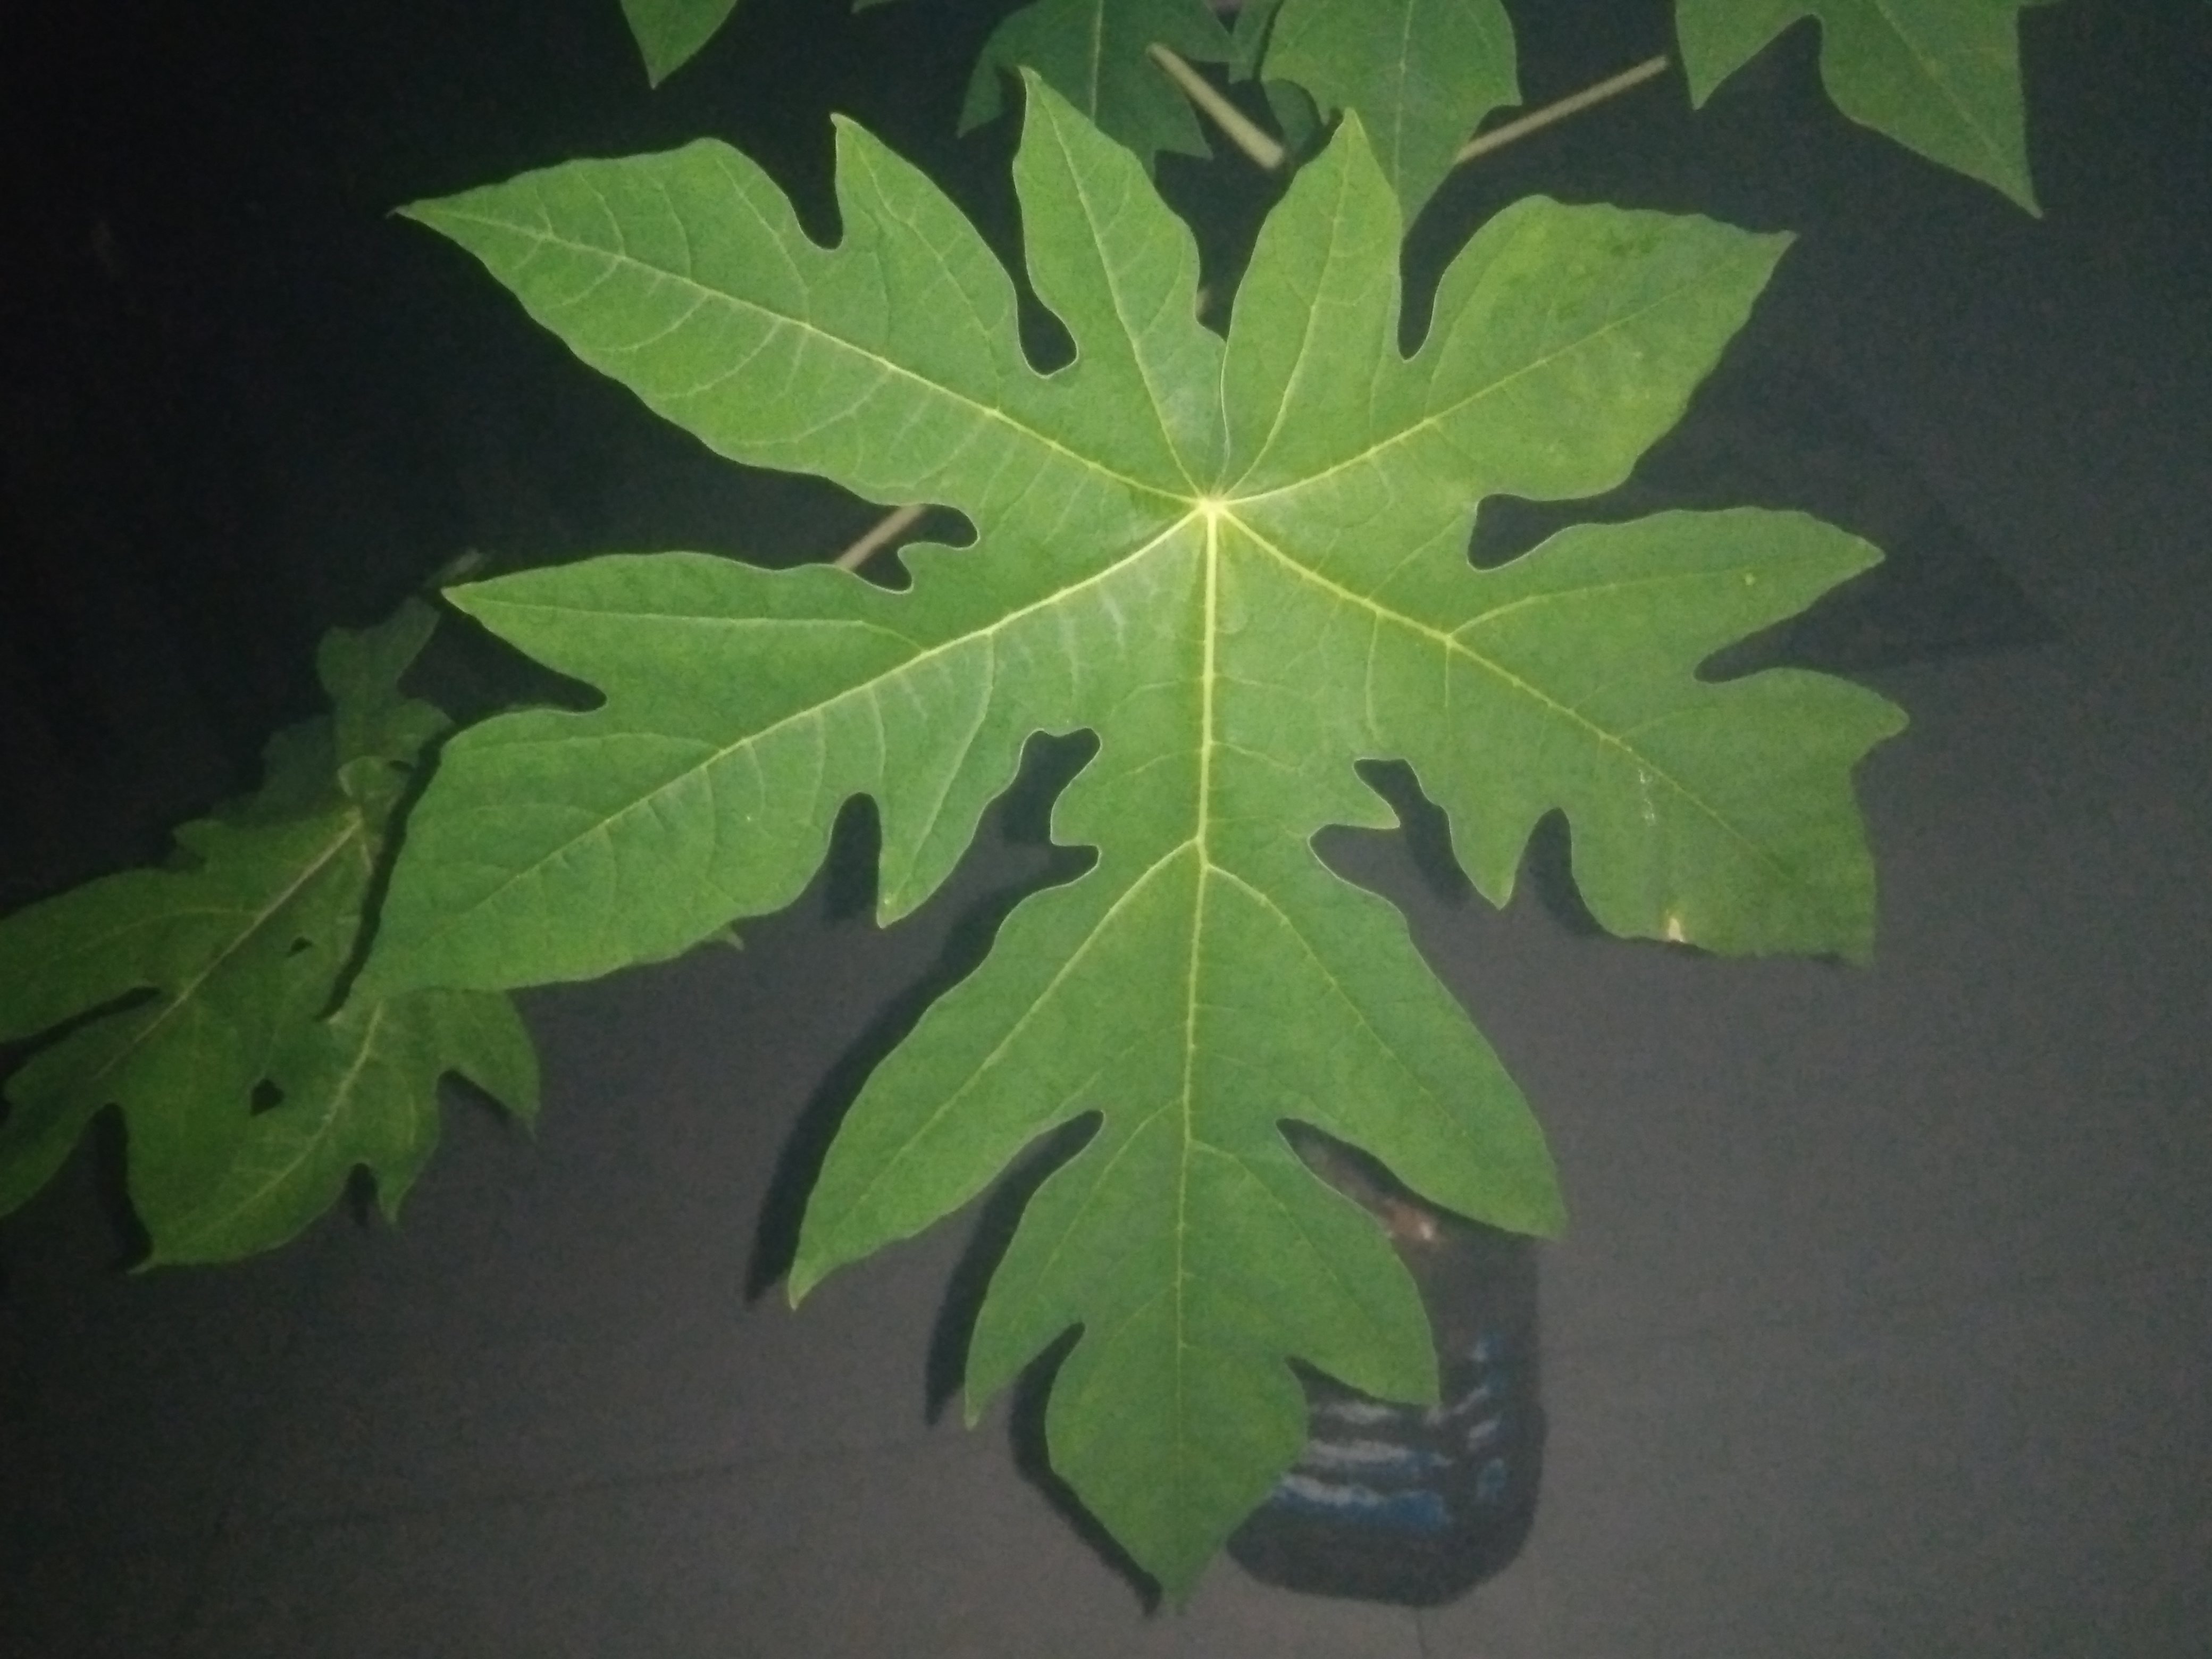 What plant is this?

papaya
